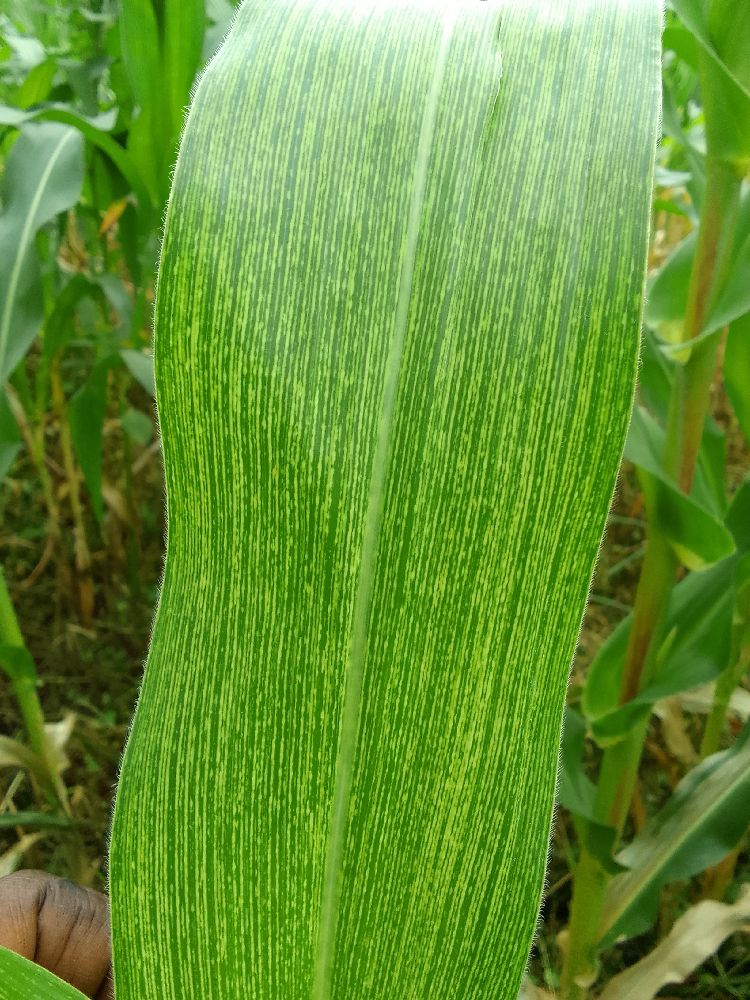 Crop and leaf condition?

maize, maize streak virus
